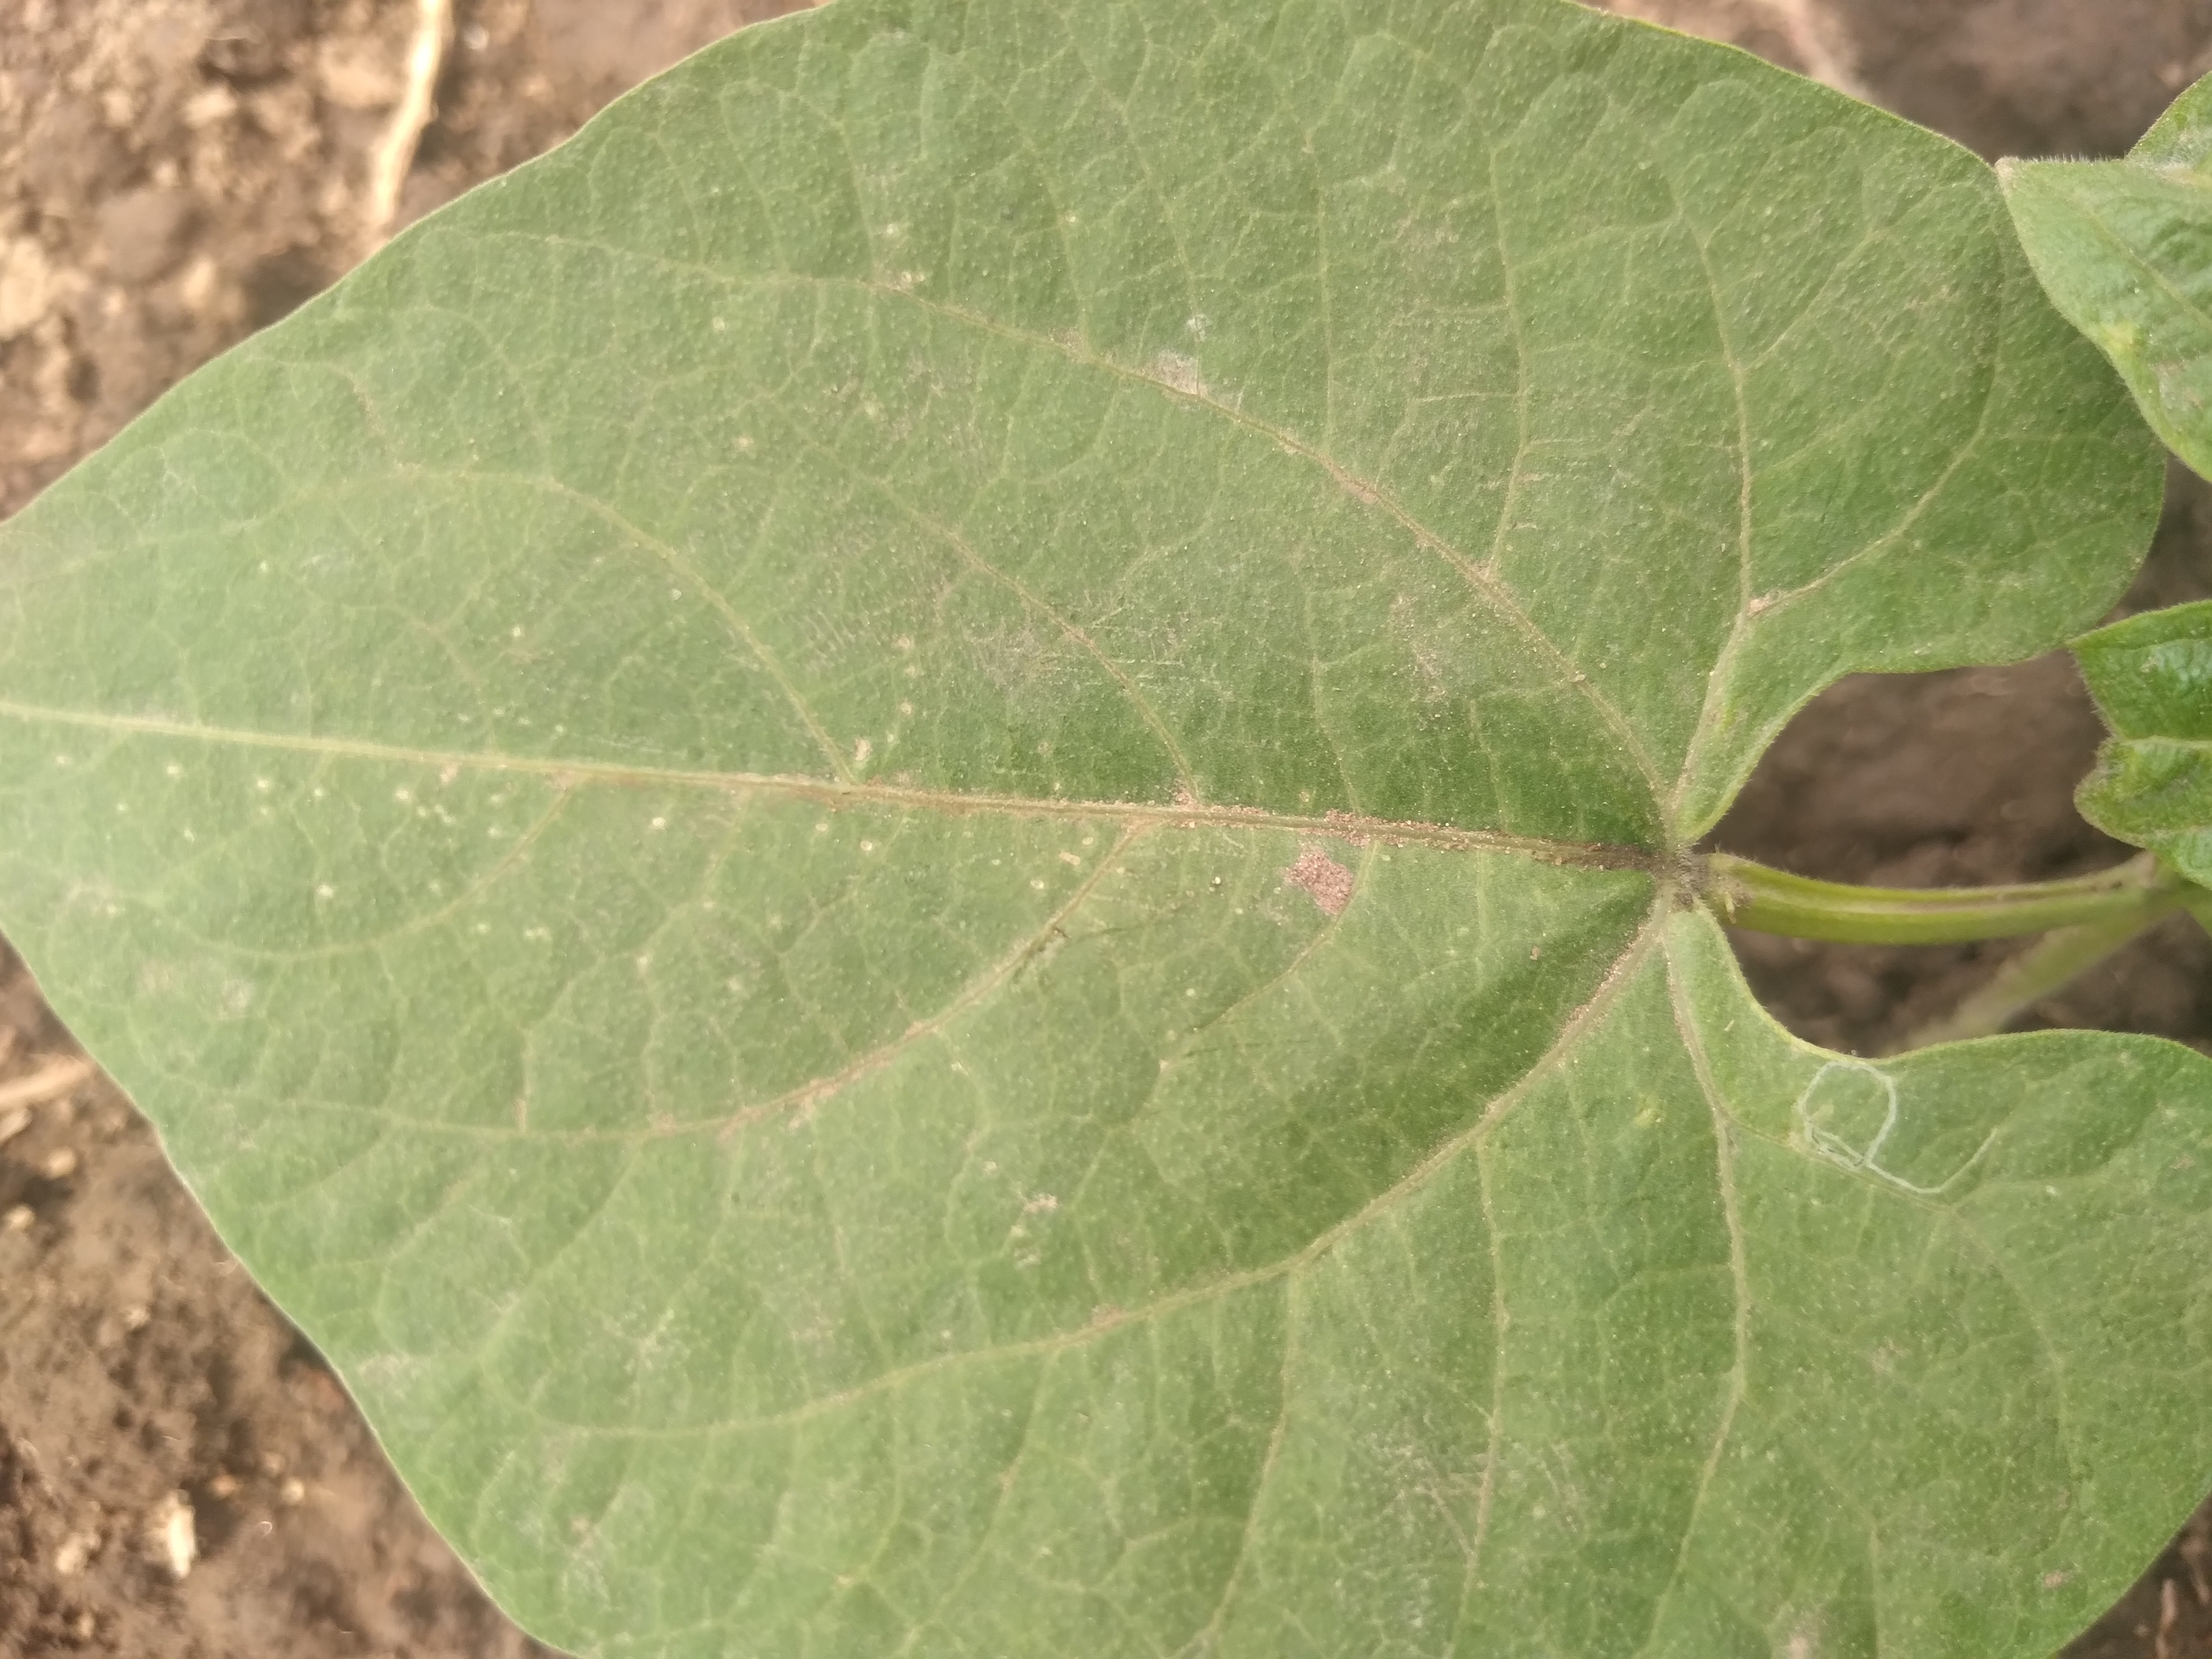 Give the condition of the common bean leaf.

healthy
